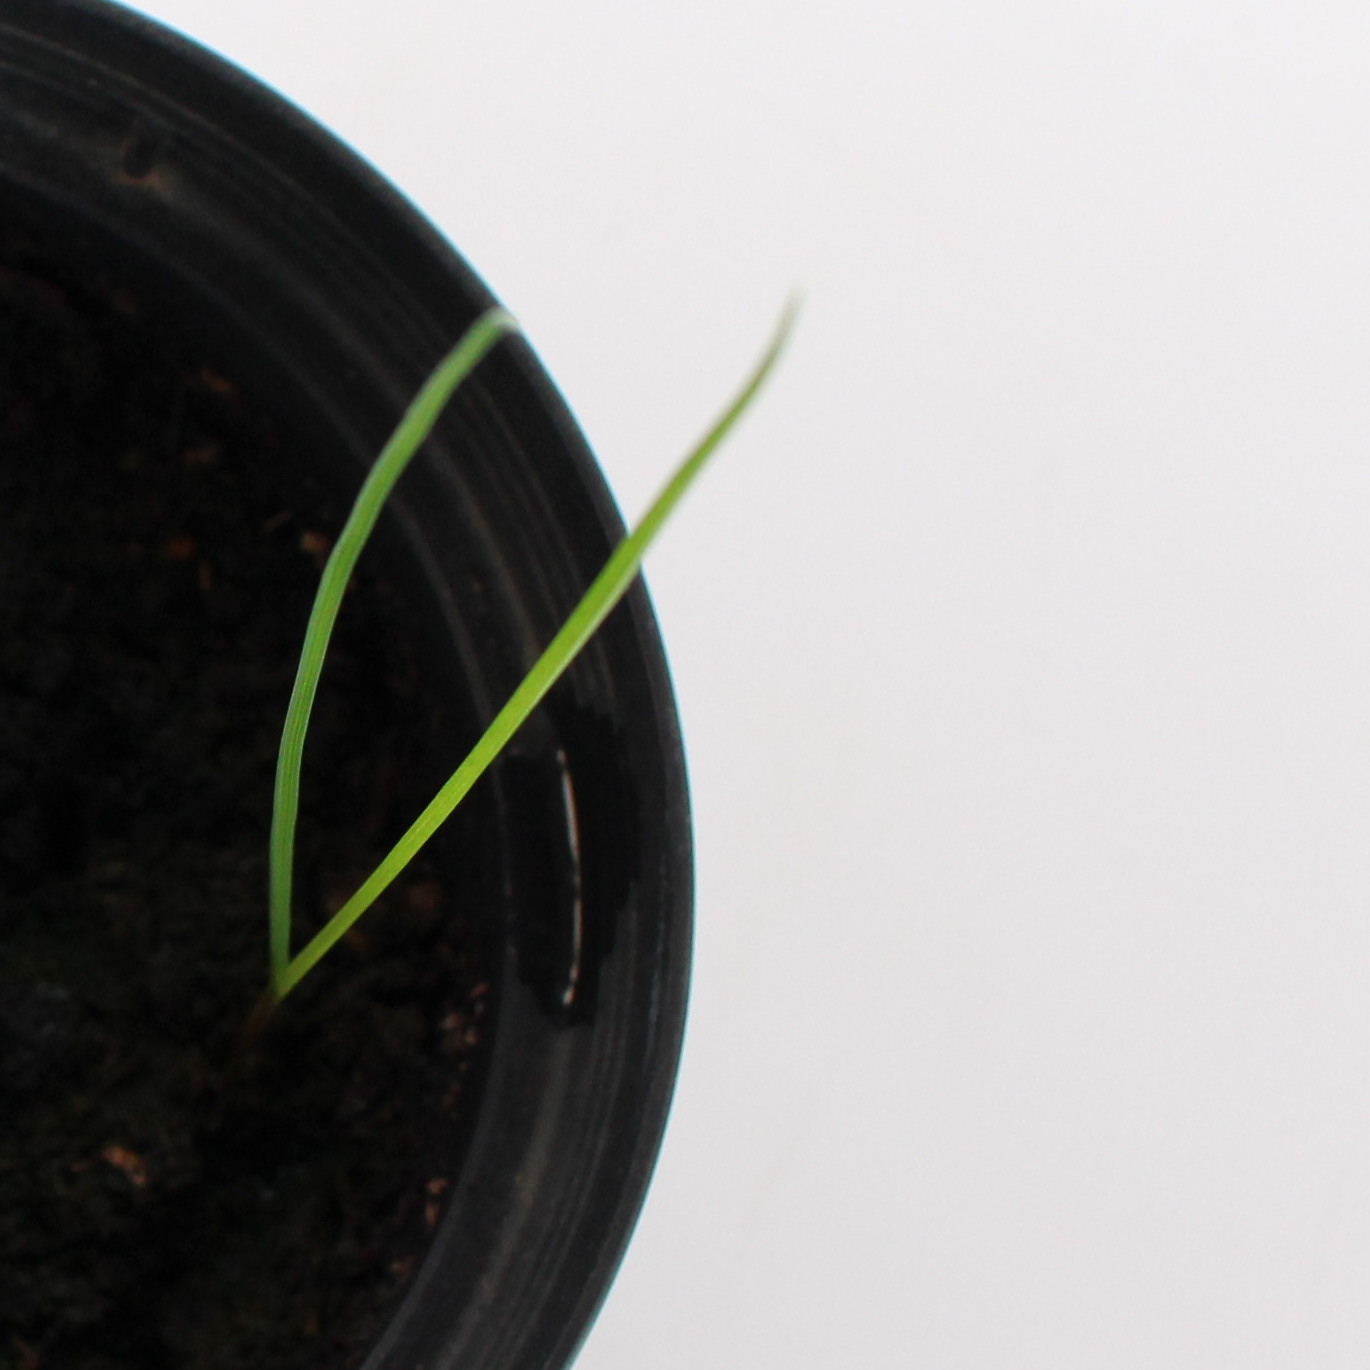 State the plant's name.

Lolium multiflorum
